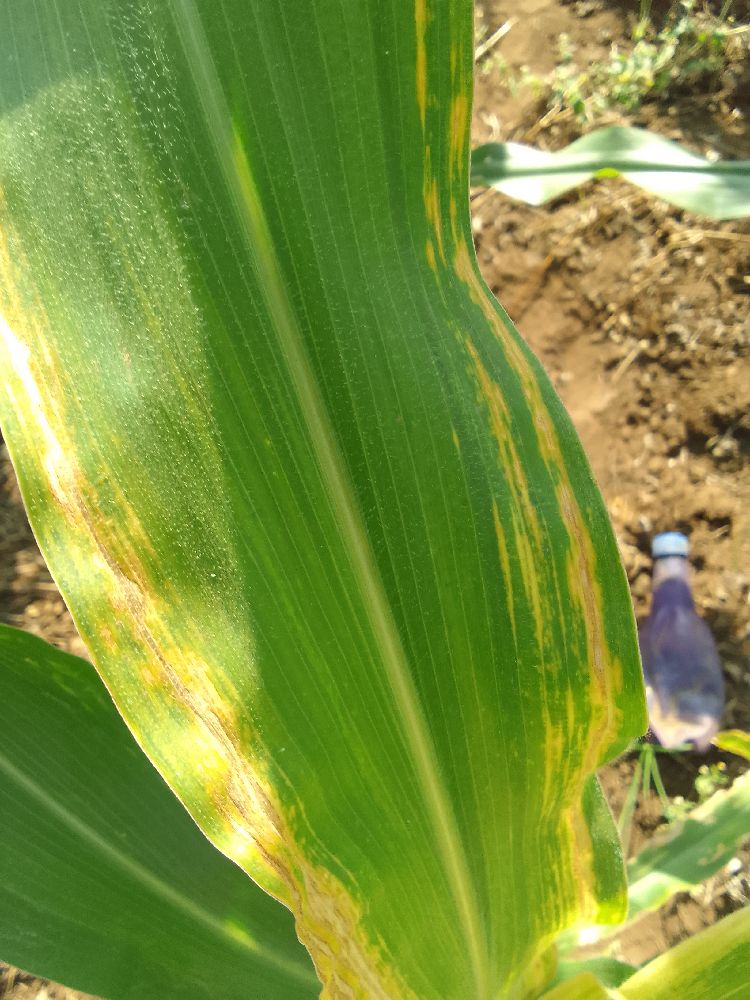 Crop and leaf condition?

maize, maize lethal necrosis
